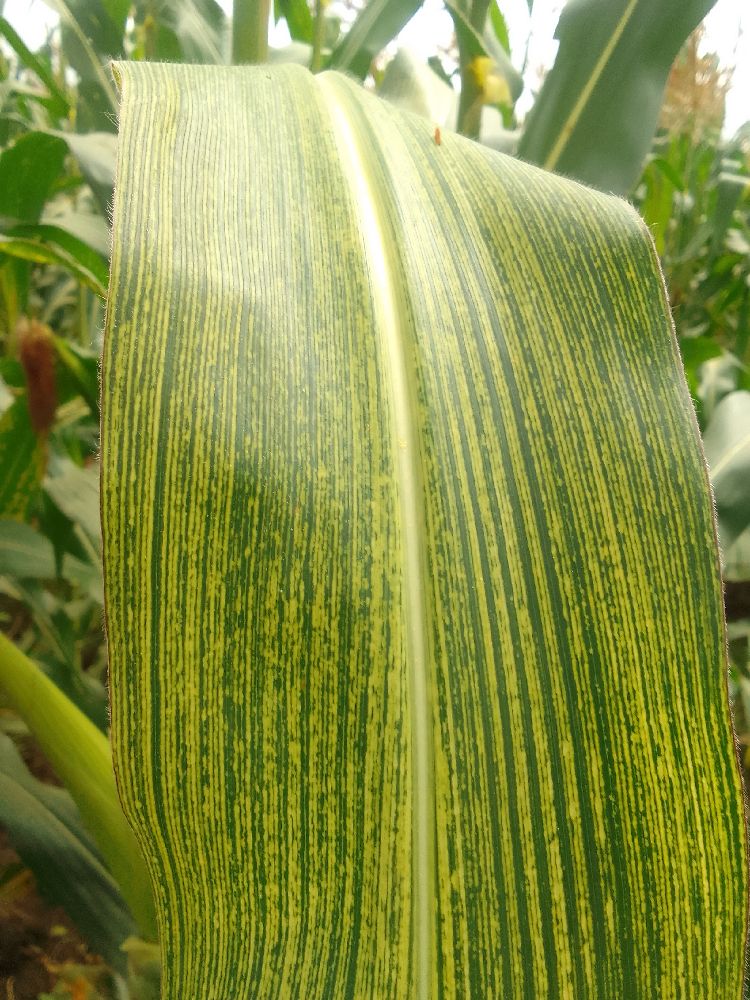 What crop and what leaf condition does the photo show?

maize, maize streak virus
